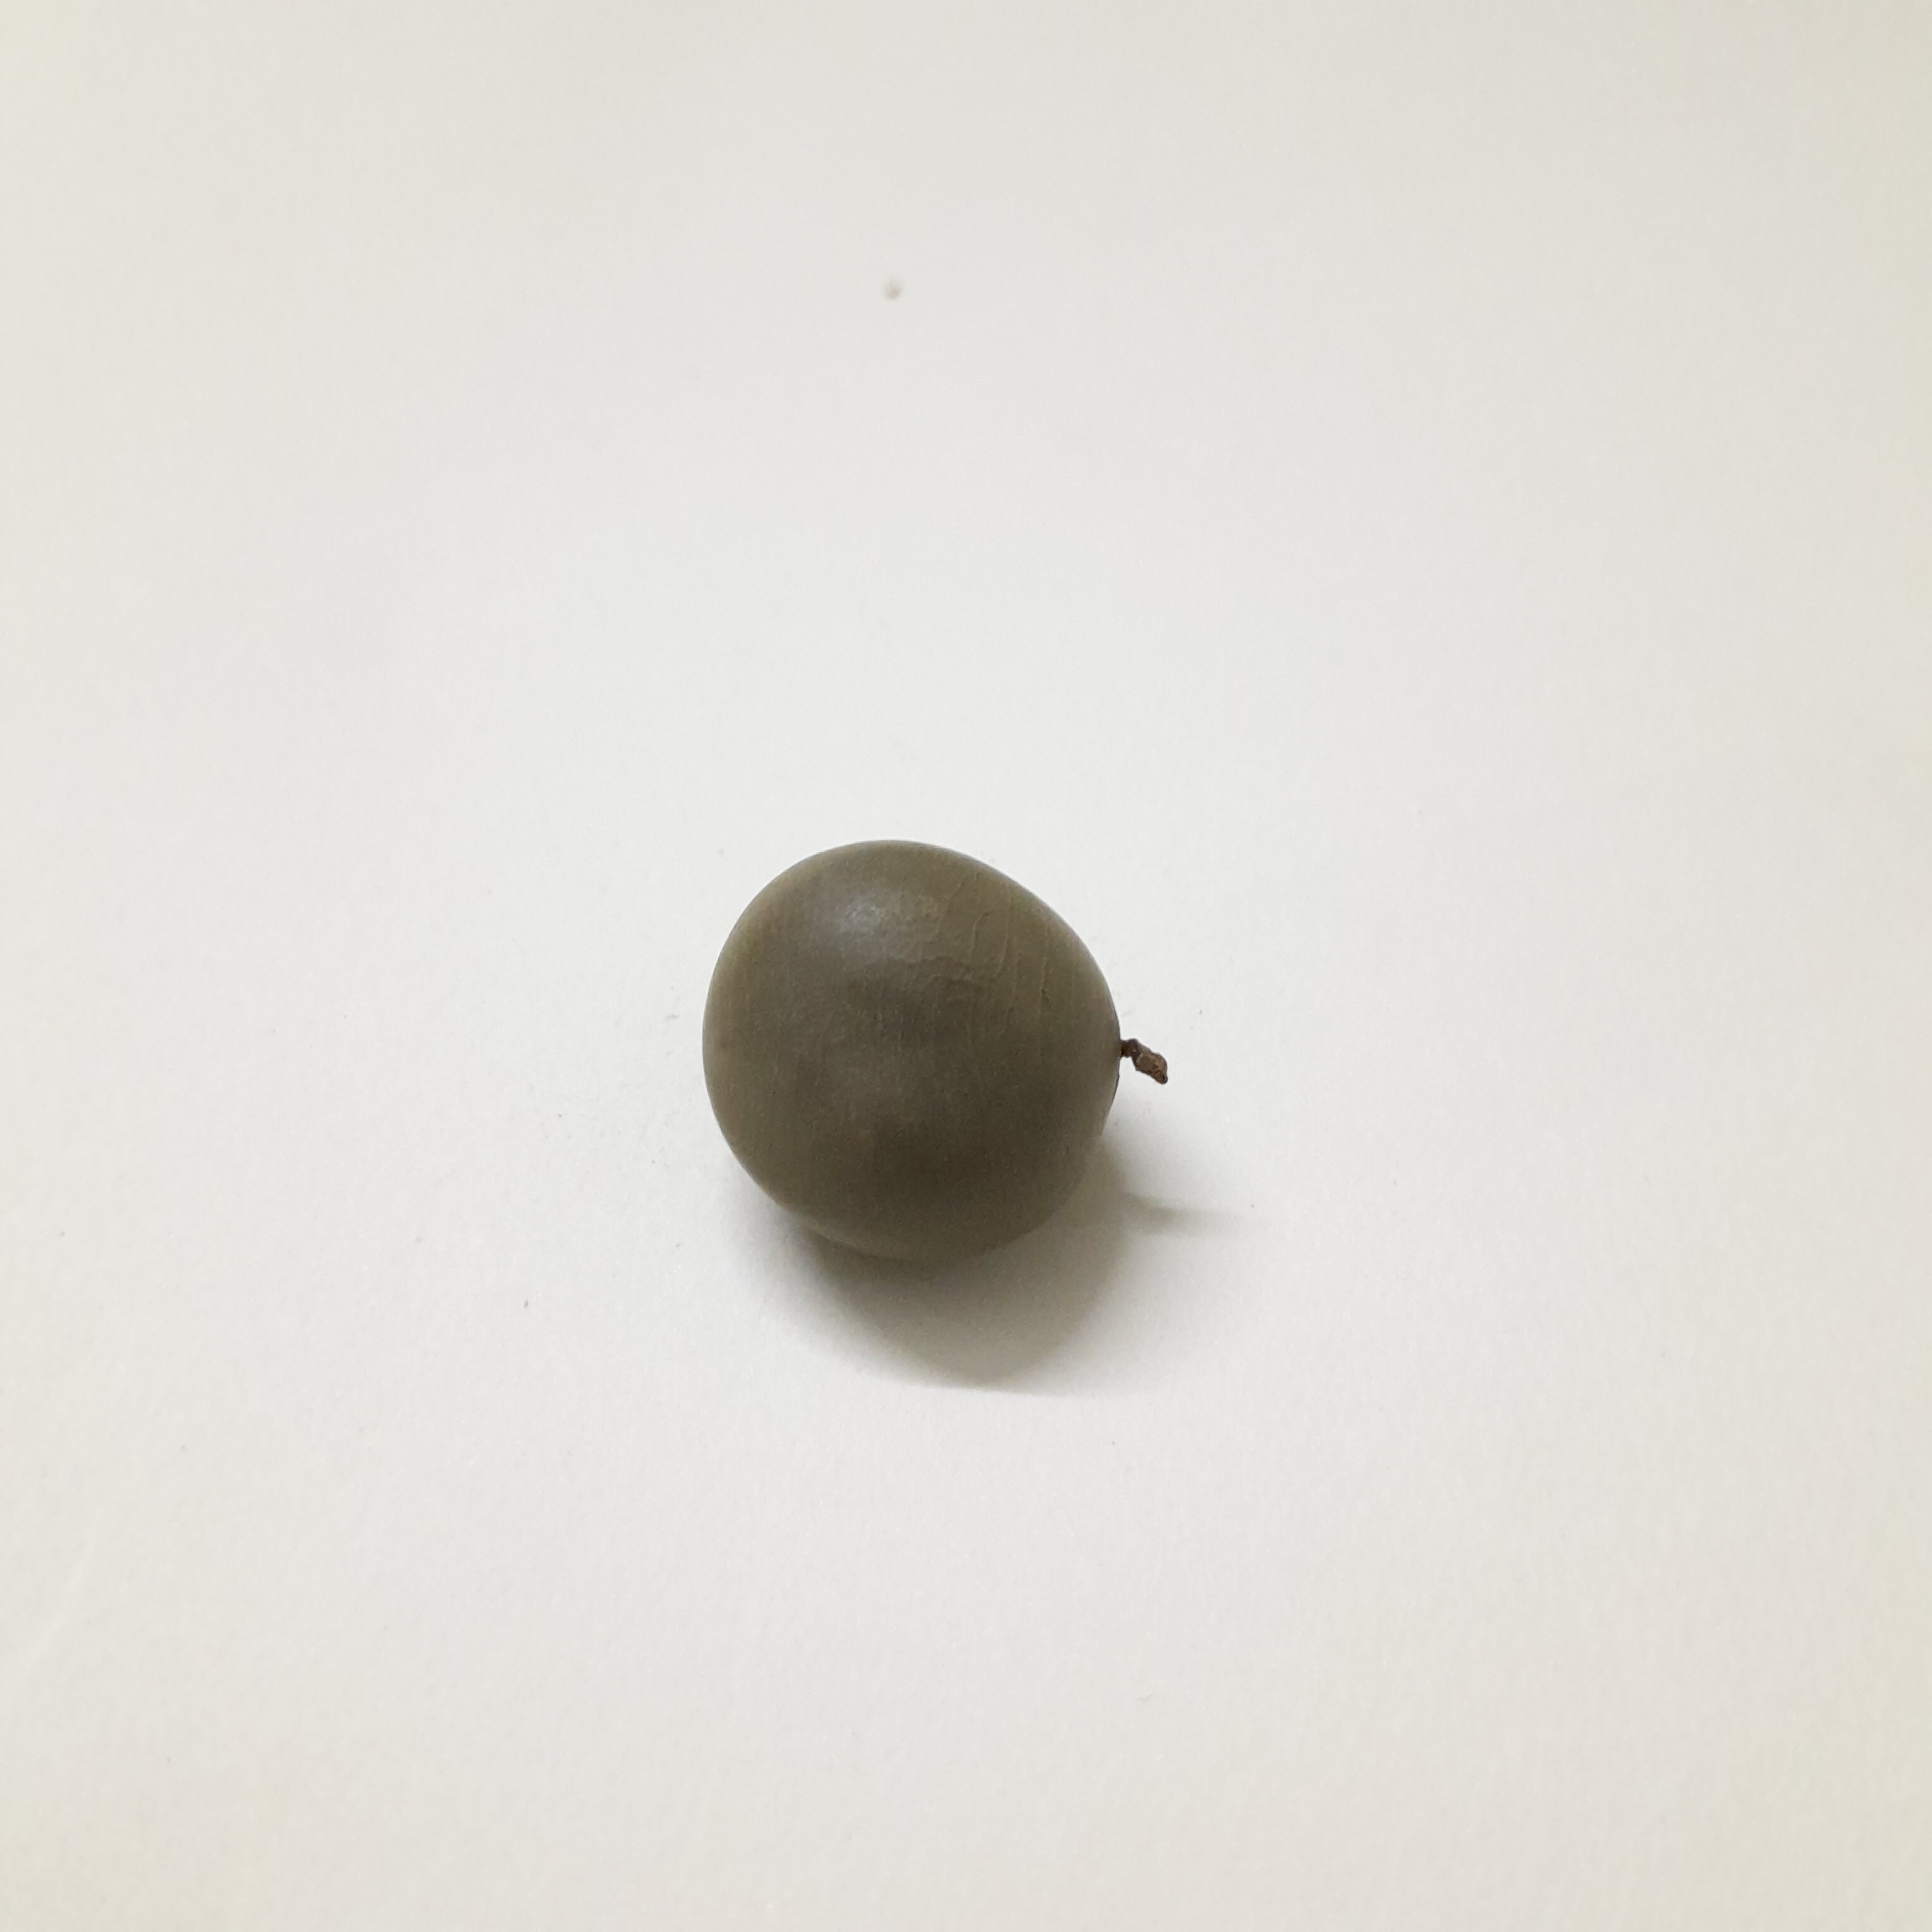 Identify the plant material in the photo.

sagargota
